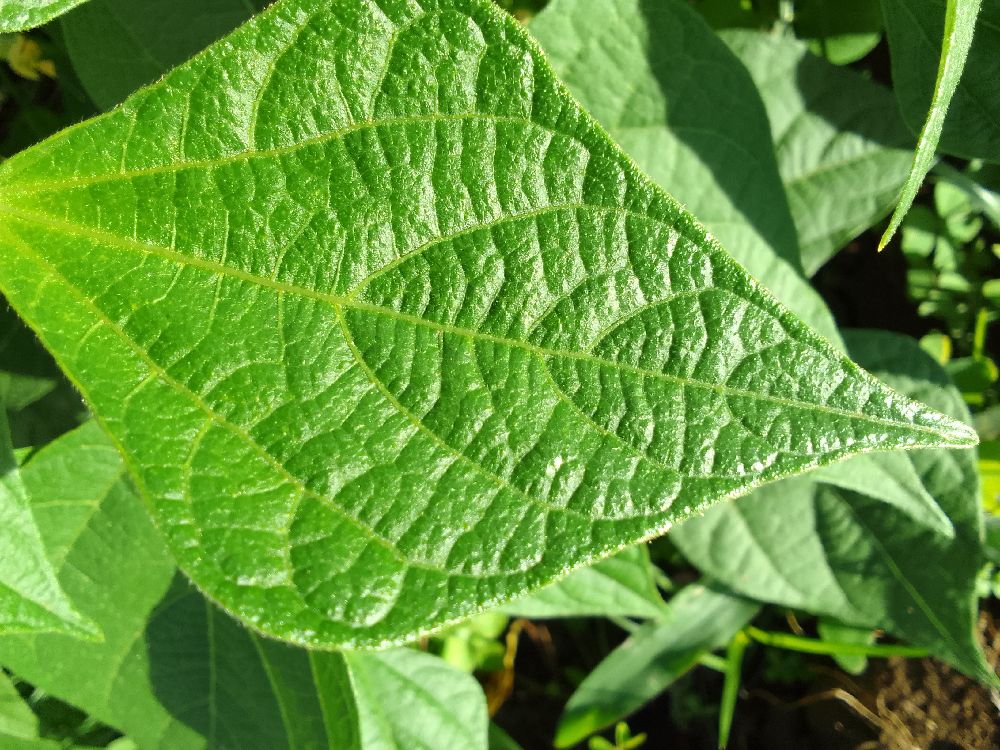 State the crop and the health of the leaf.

common bean, healthy
